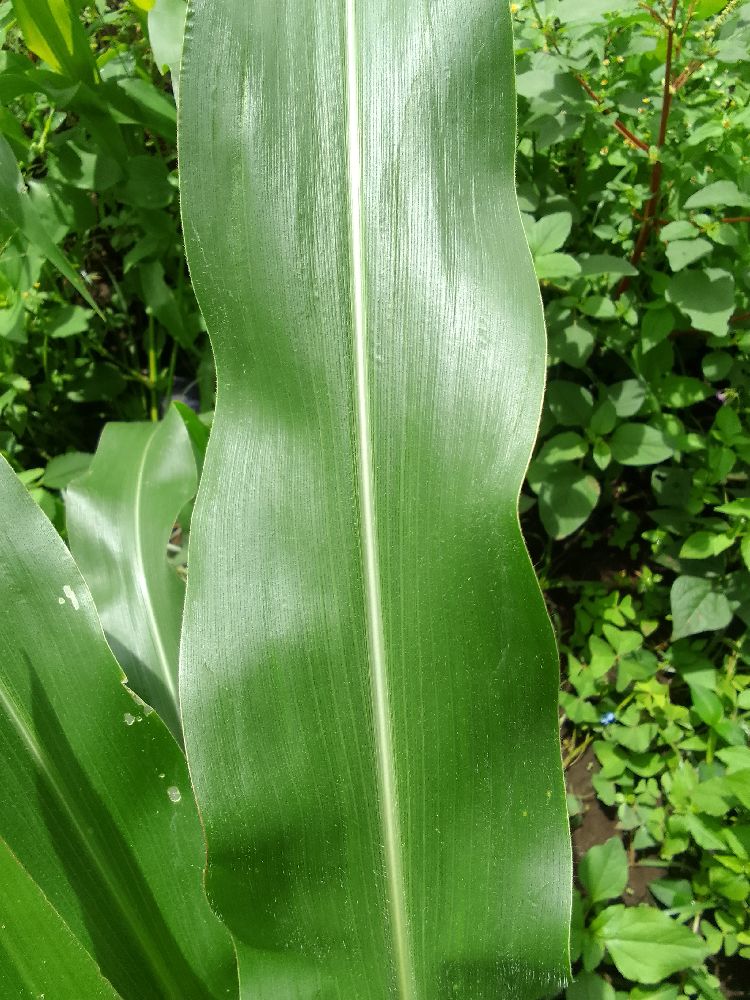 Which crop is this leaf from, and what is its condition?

maize, healthy
